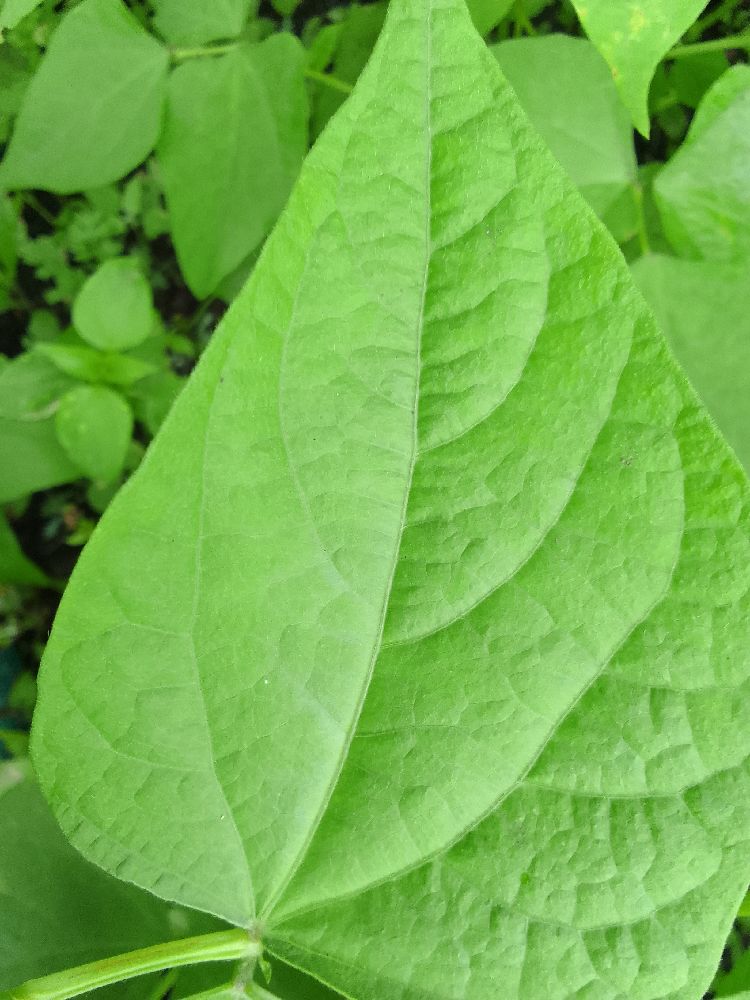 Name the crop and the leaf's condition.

common bean, healthy
